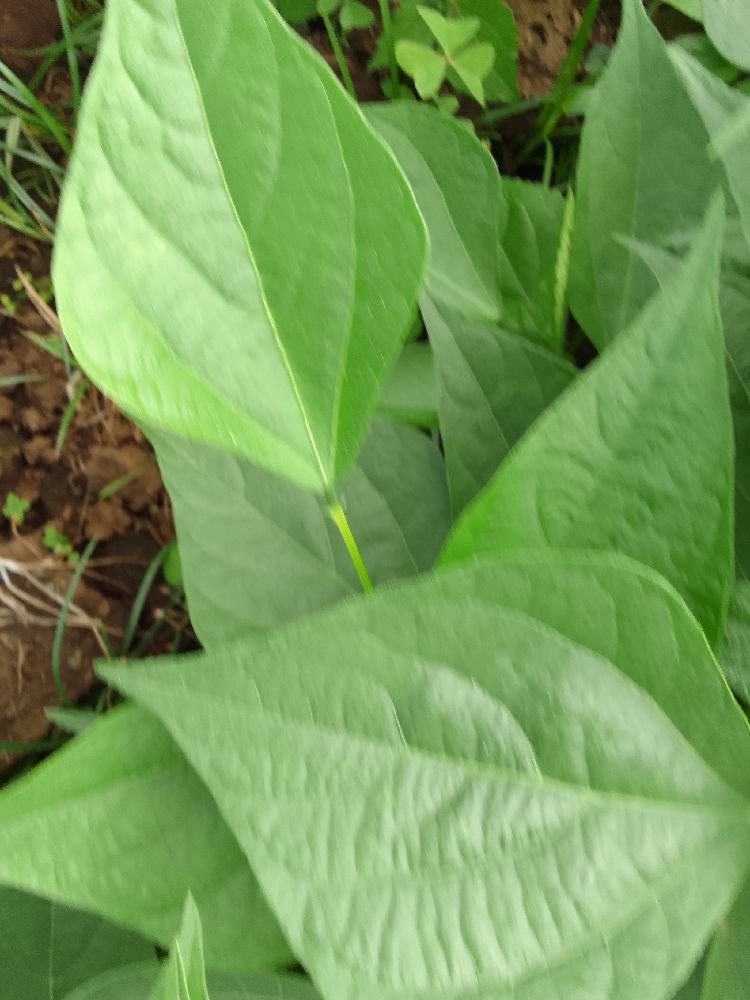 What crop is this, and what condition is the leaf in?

common bean, healthy
